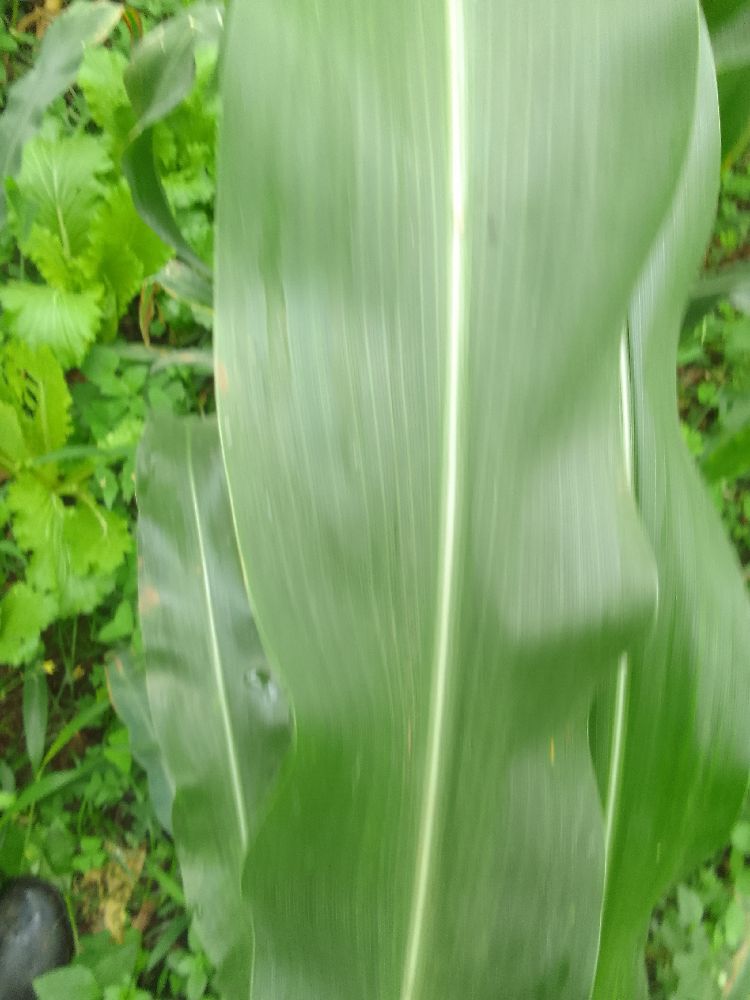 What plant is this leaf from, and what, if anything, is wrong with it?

maize, healthy
